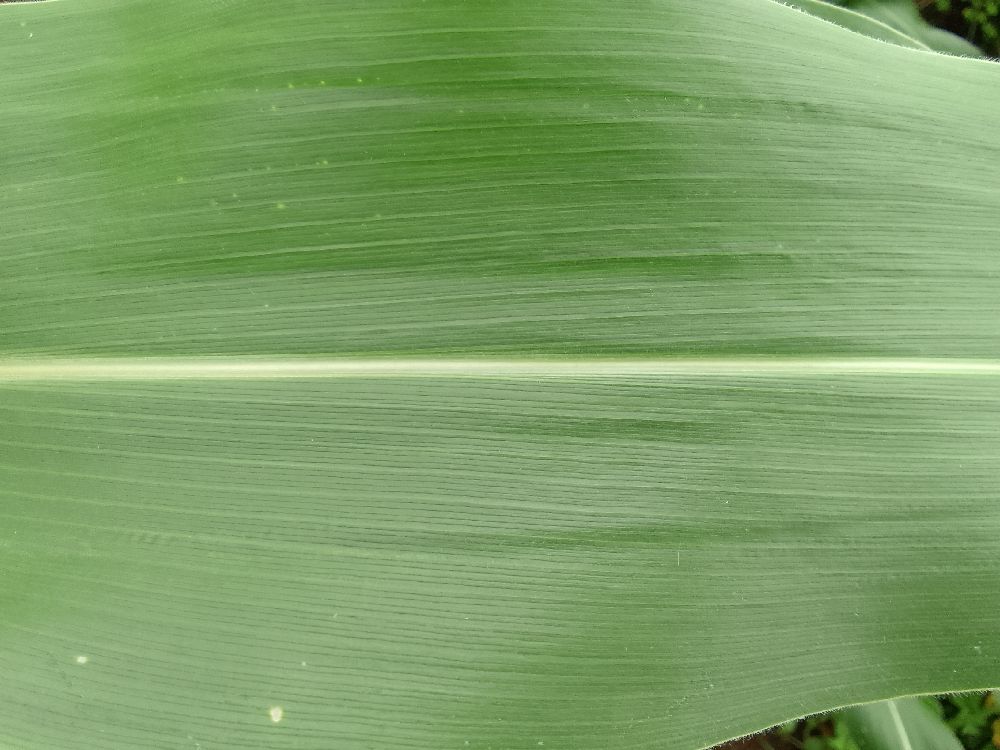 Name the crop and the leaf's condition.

maize, healthy
